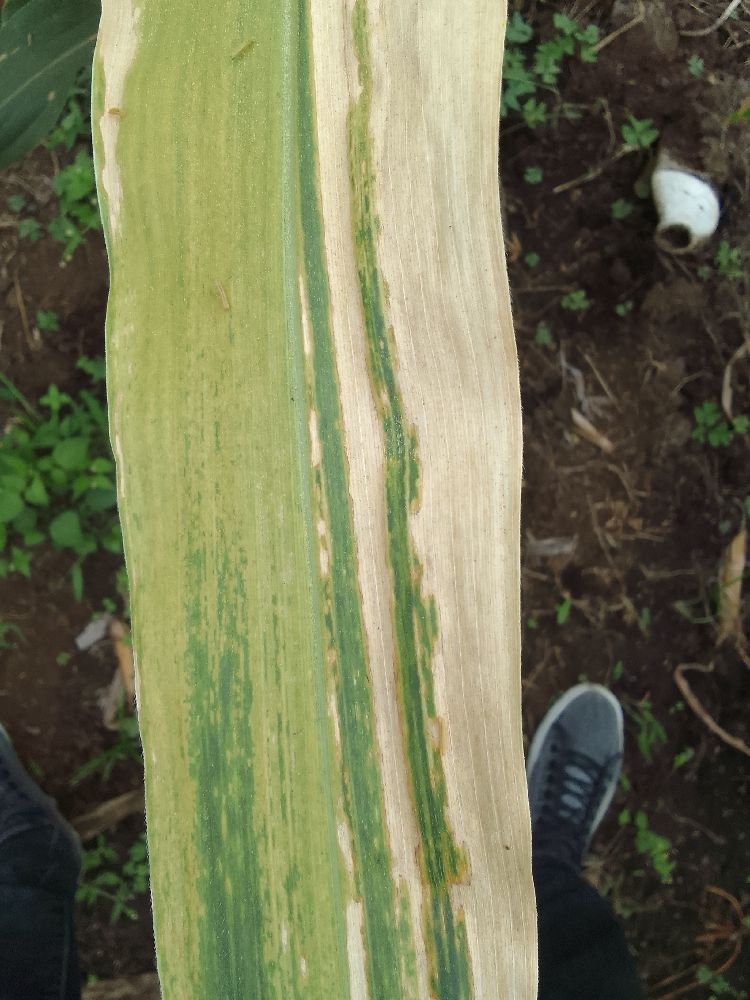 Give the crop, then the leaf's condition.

maize, maize lethal necrosis
